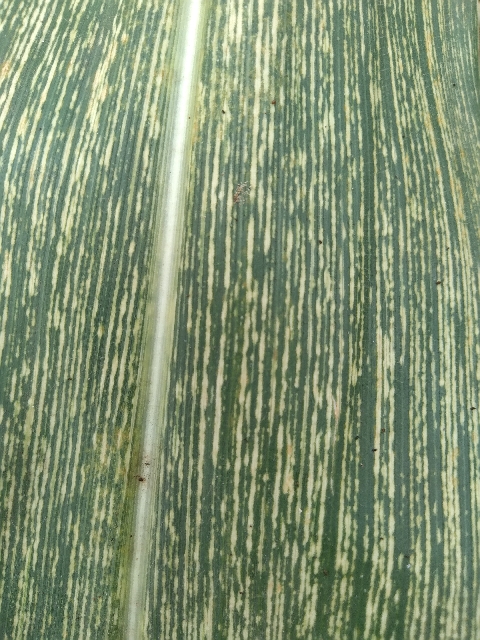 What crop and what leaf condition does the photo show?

maize, maize streak virus
